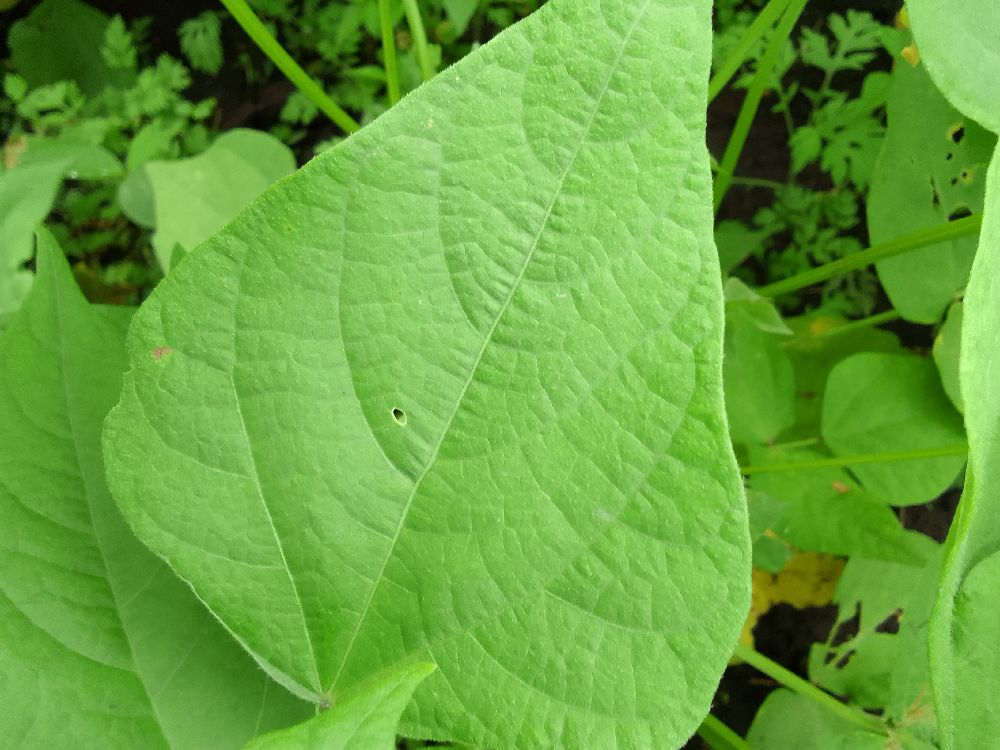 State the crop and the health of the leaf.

common bean, healthy
